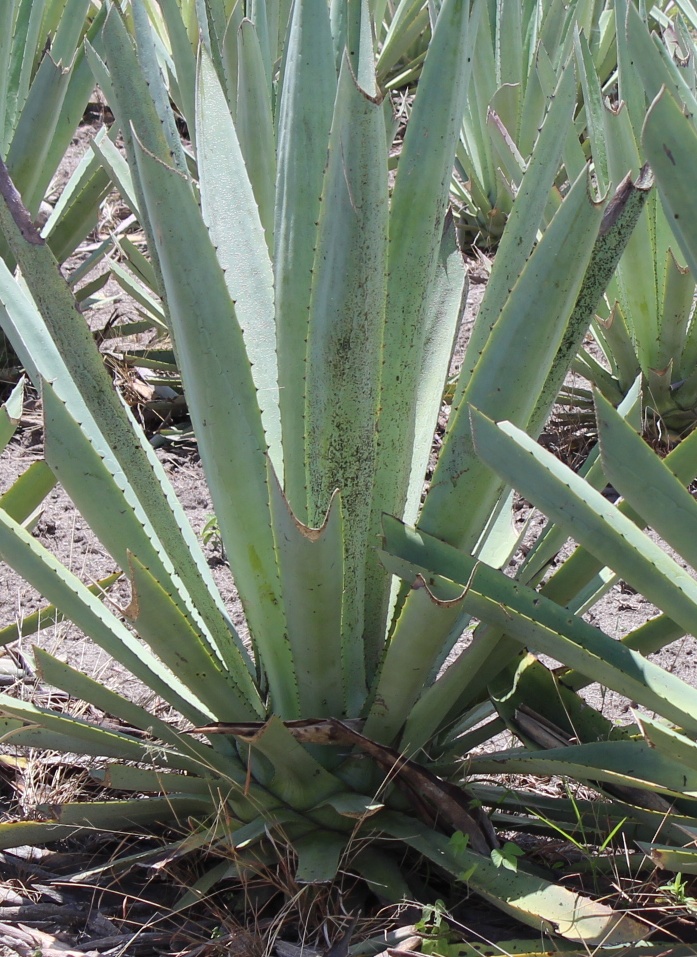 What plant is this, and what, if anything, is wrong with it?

agave, spotted
